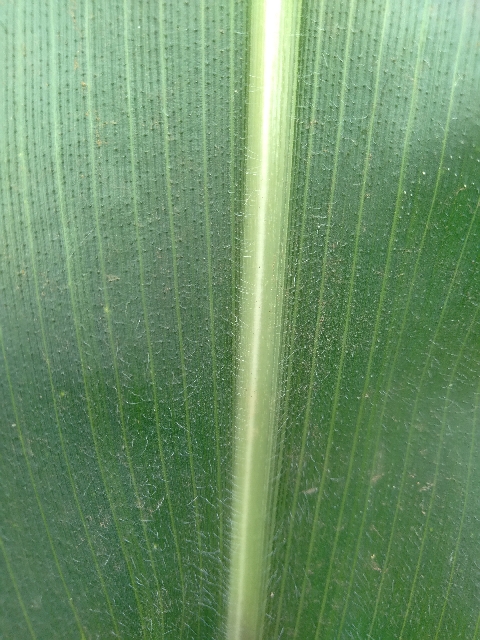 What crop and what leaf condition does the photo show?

maize, healthy
